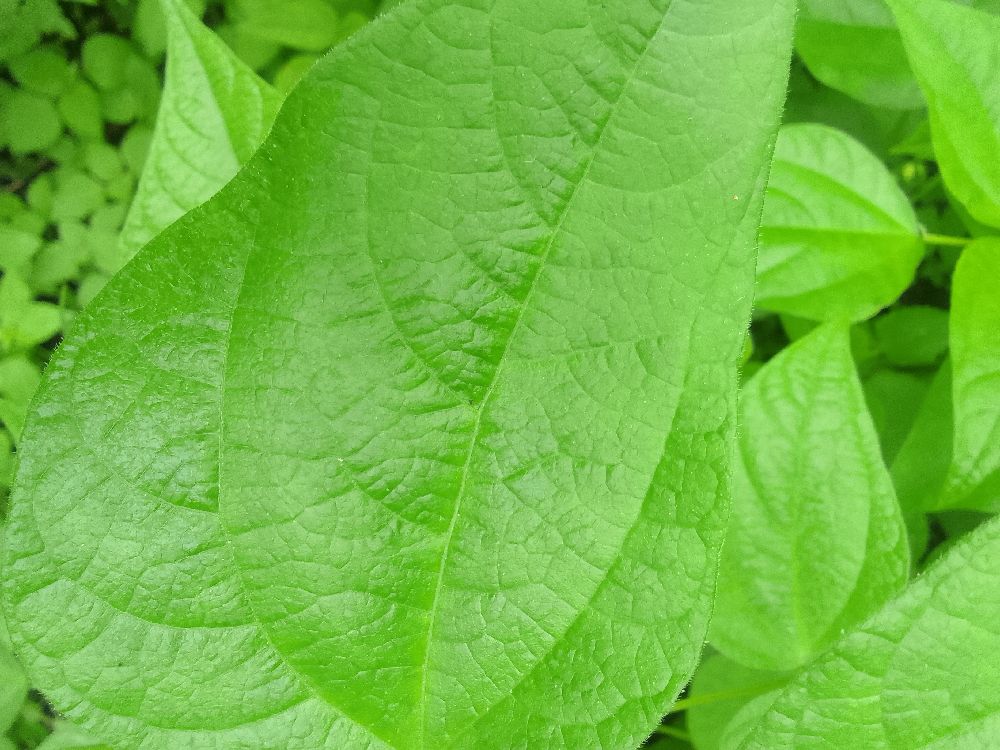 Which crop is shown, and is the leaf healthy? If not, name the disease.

common bean, healthy
